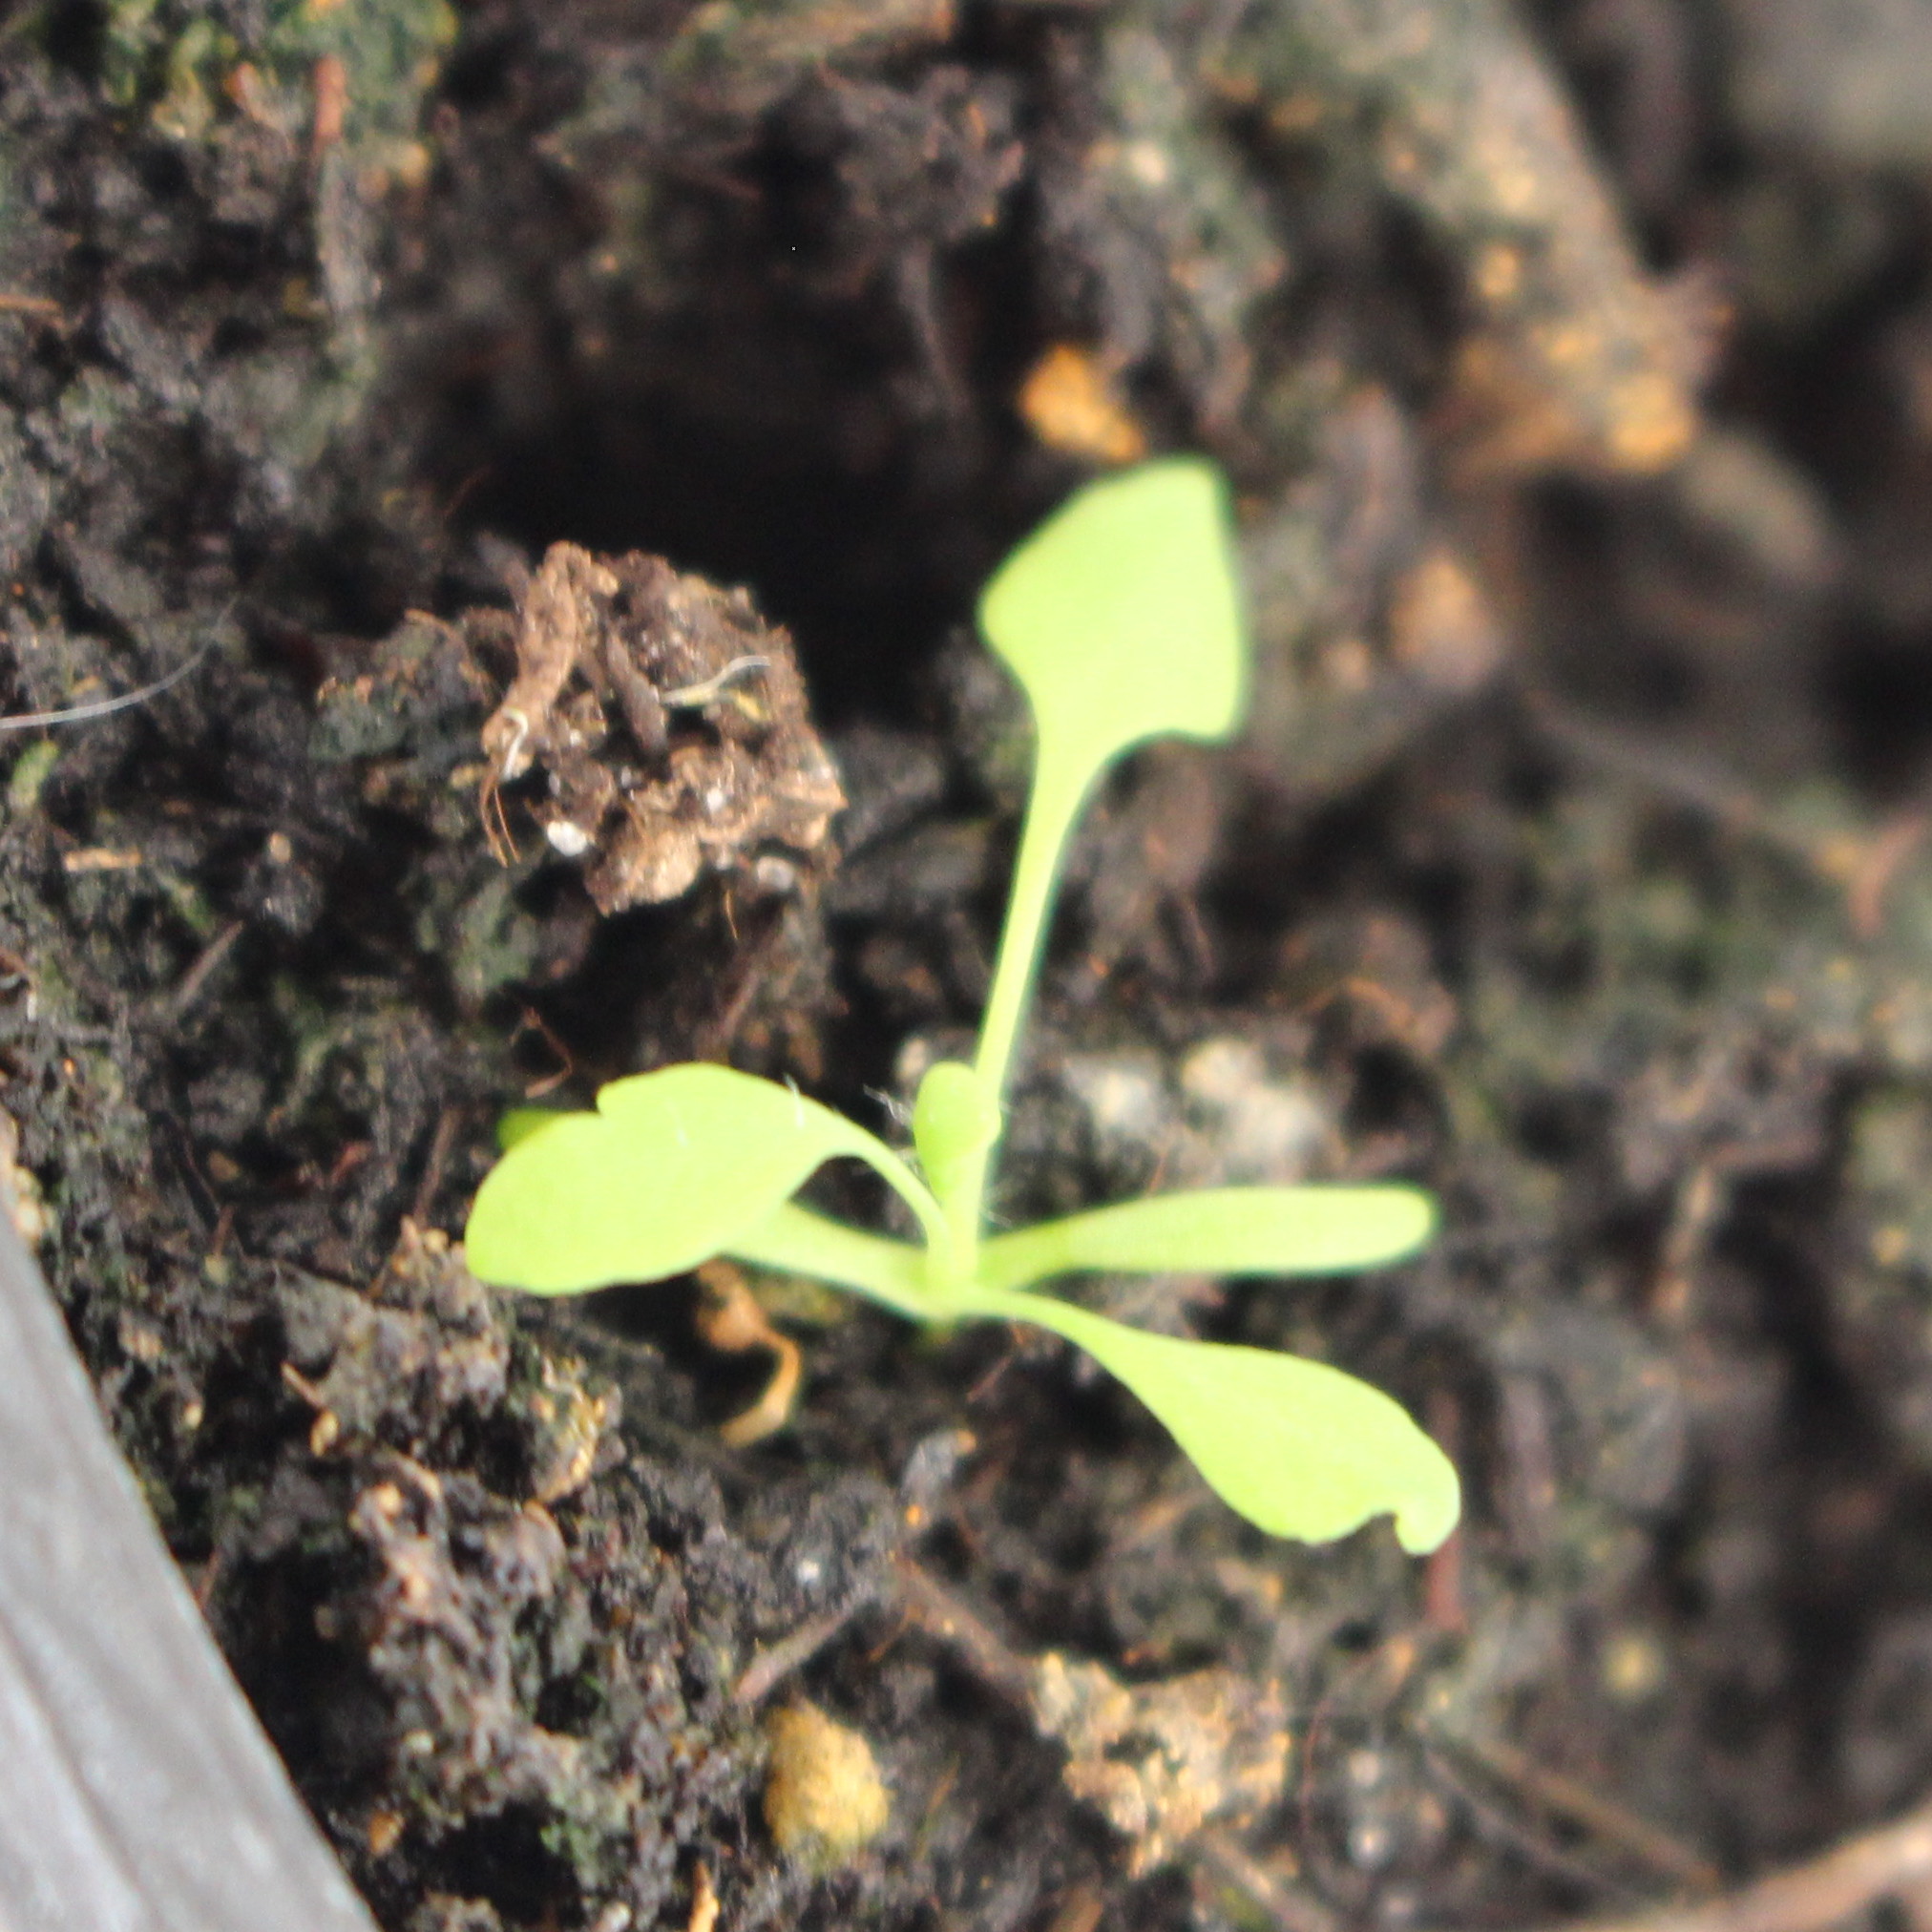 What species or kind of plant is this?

Papaver rhoeas
